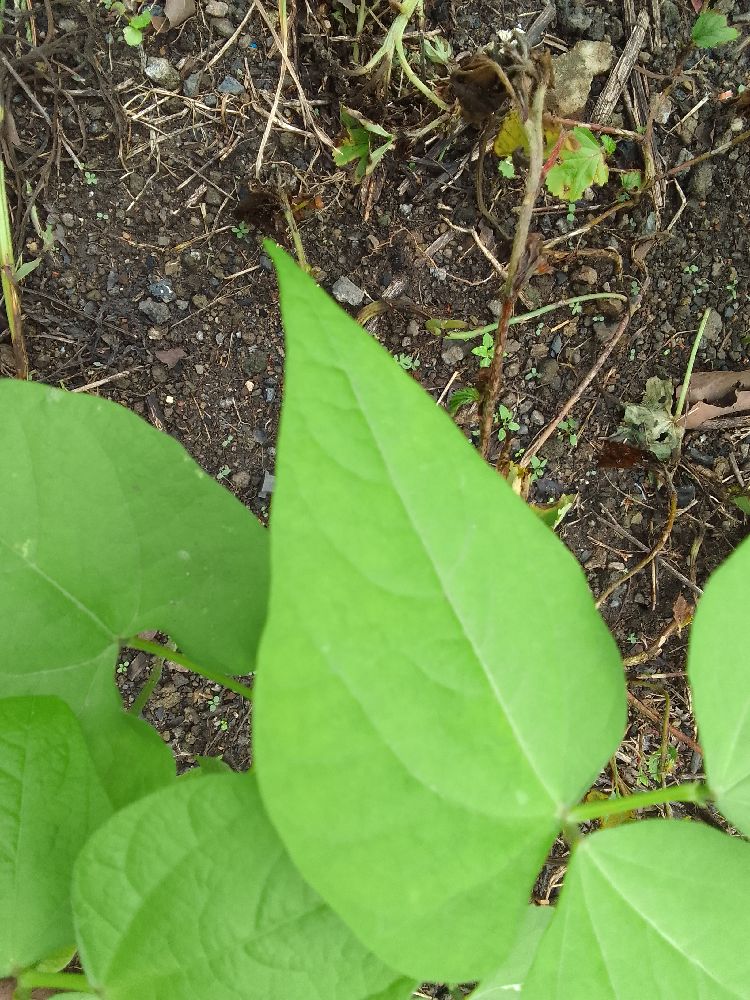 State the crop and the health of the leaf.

maize, healthy
